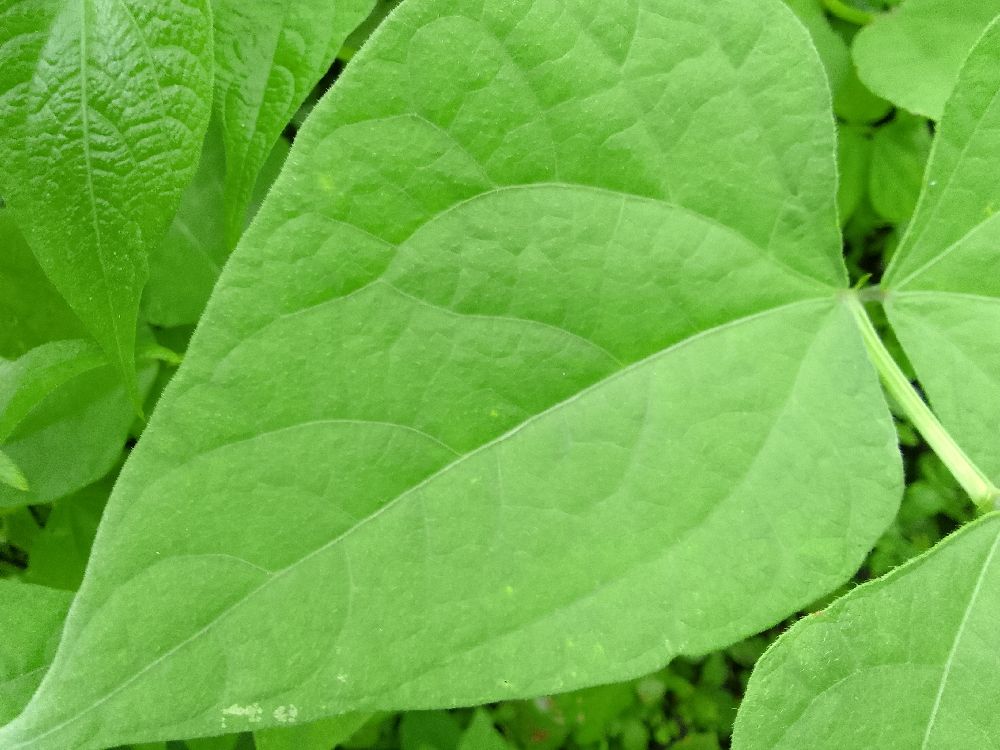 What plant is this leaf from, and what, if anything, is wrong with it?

common bean, healthy
